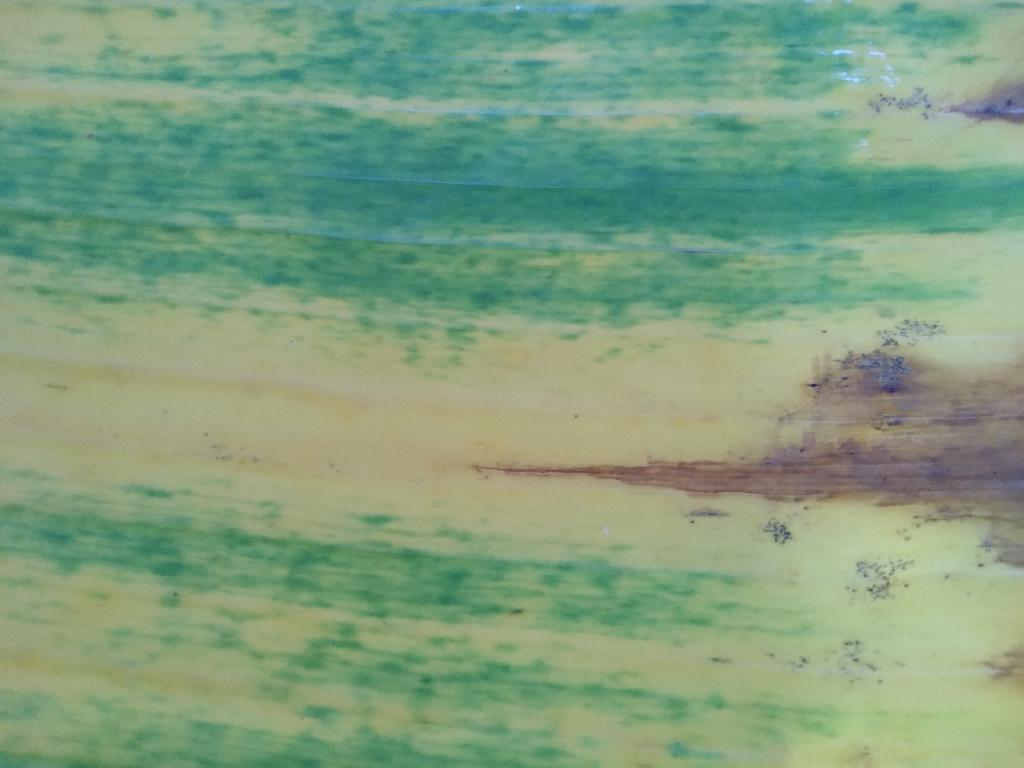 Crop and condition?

banana, fusarium wilt race 1
